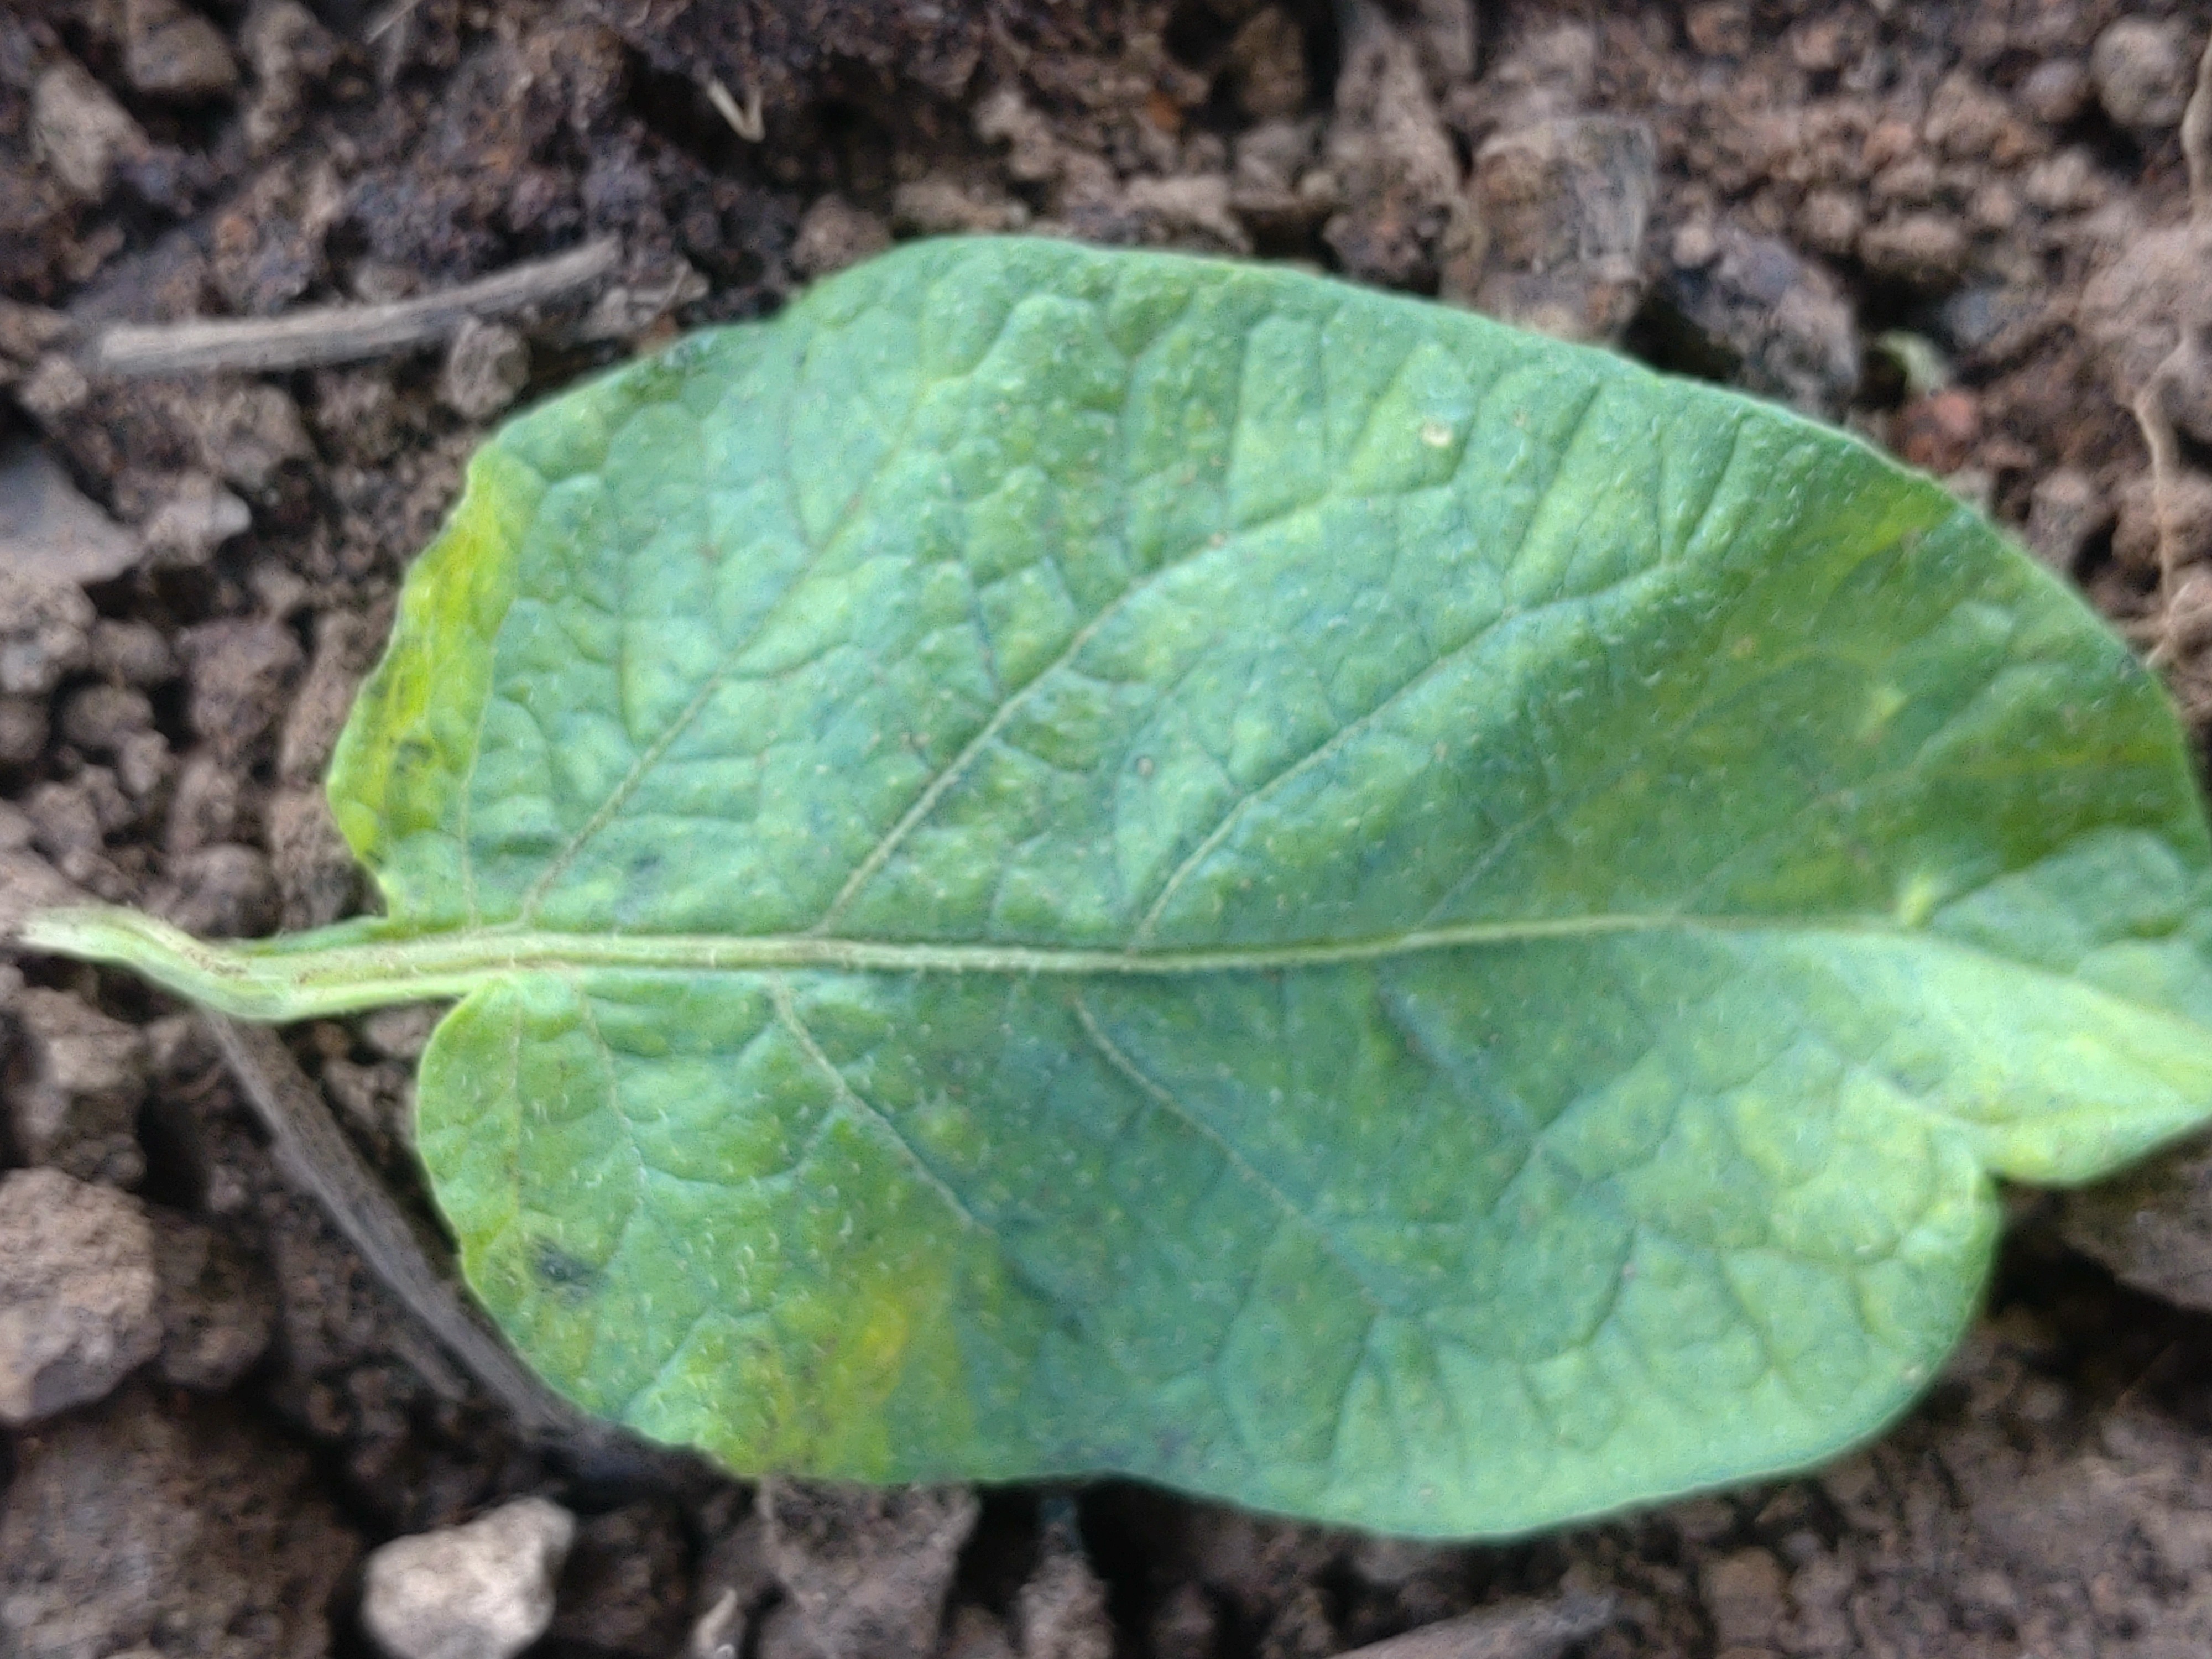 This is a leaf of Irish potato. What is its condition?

late blight
